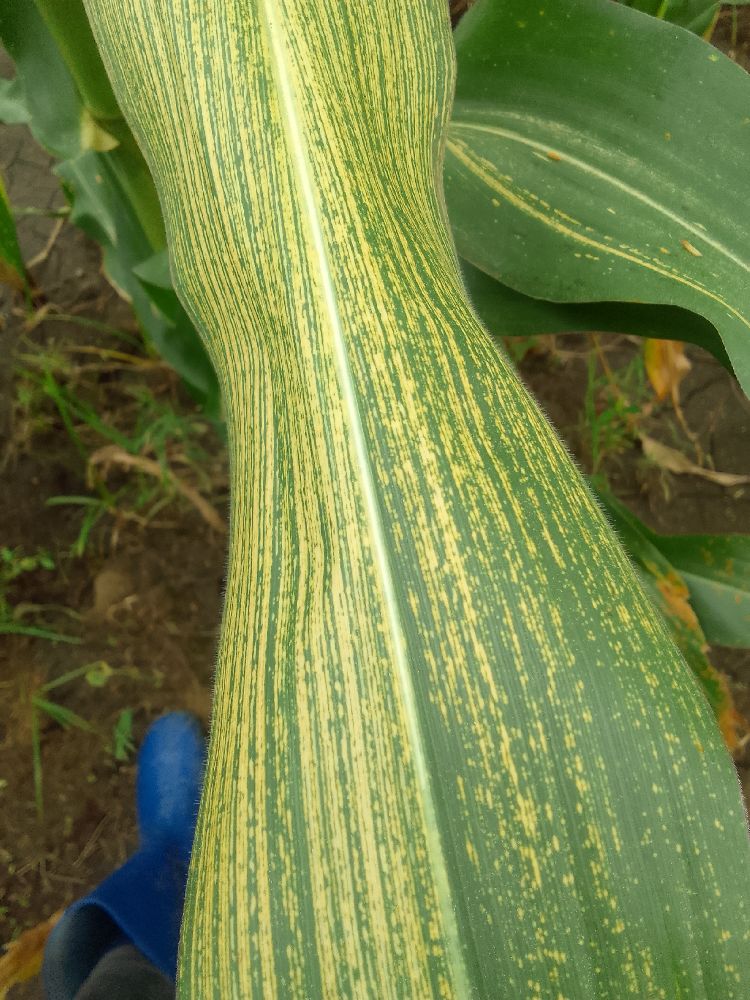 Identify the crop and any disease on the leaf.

maize, maize streak virus
